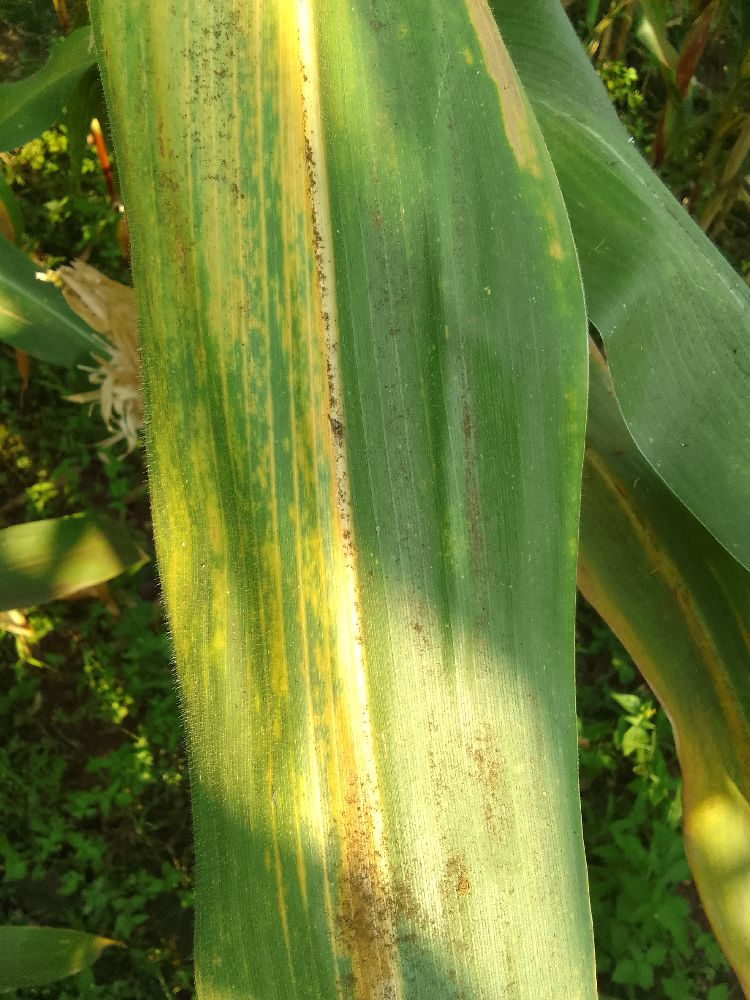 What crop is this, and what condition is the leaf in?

maize, maize lethal necrosis
